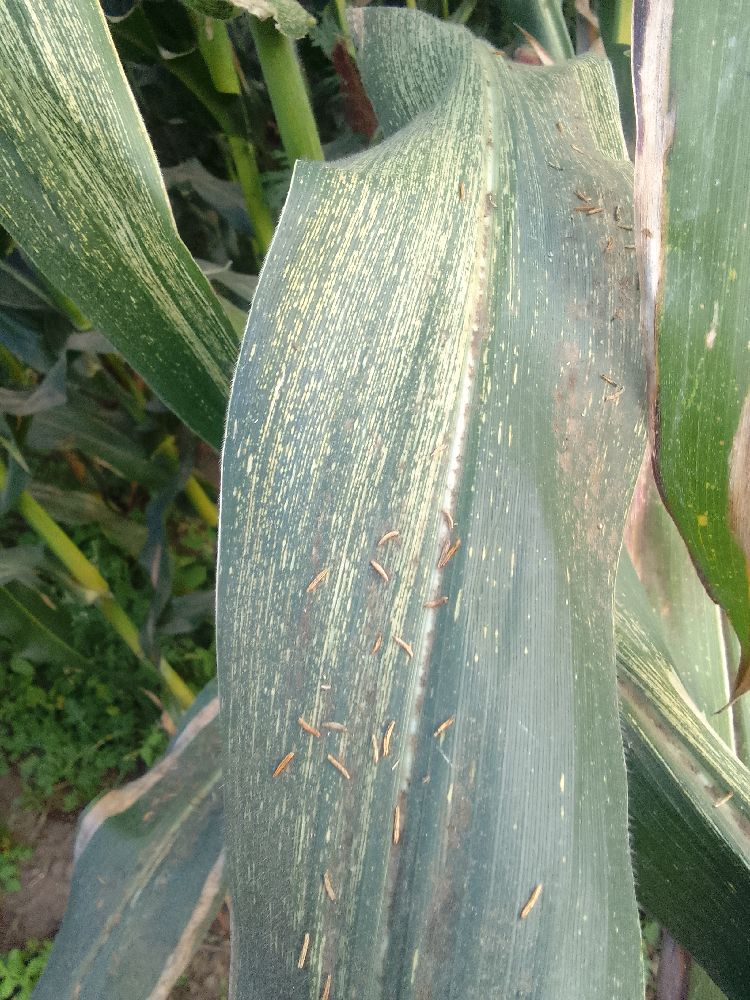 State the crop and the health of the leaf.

maize, maize streak virus
